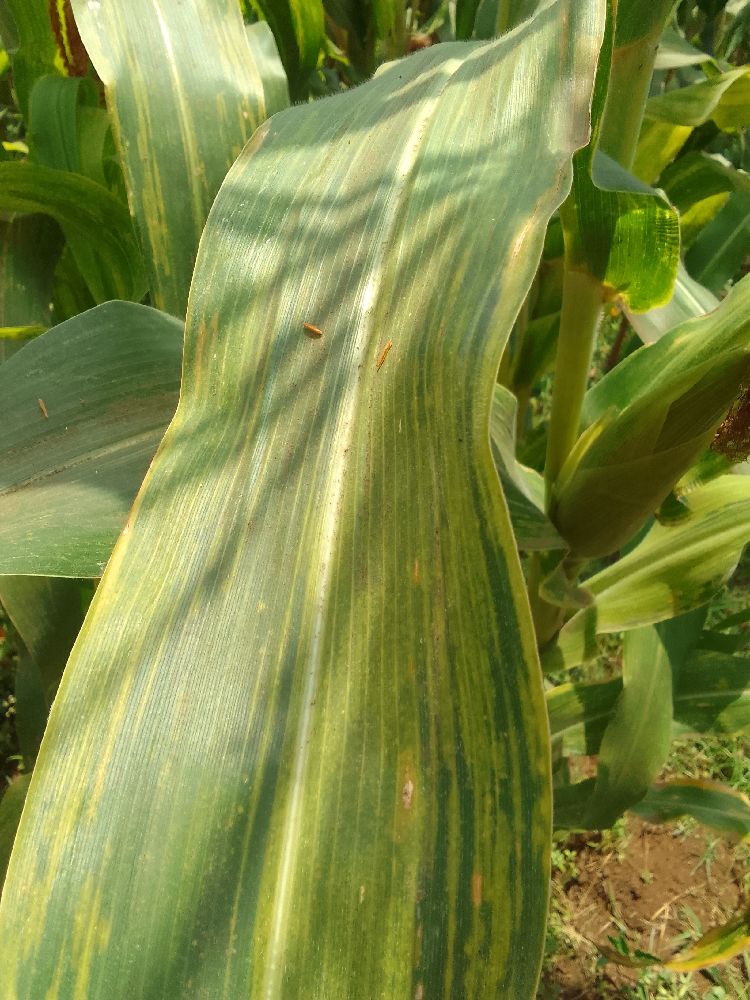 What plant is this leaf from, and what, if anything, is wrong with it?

maize, maize lethal necrosis
